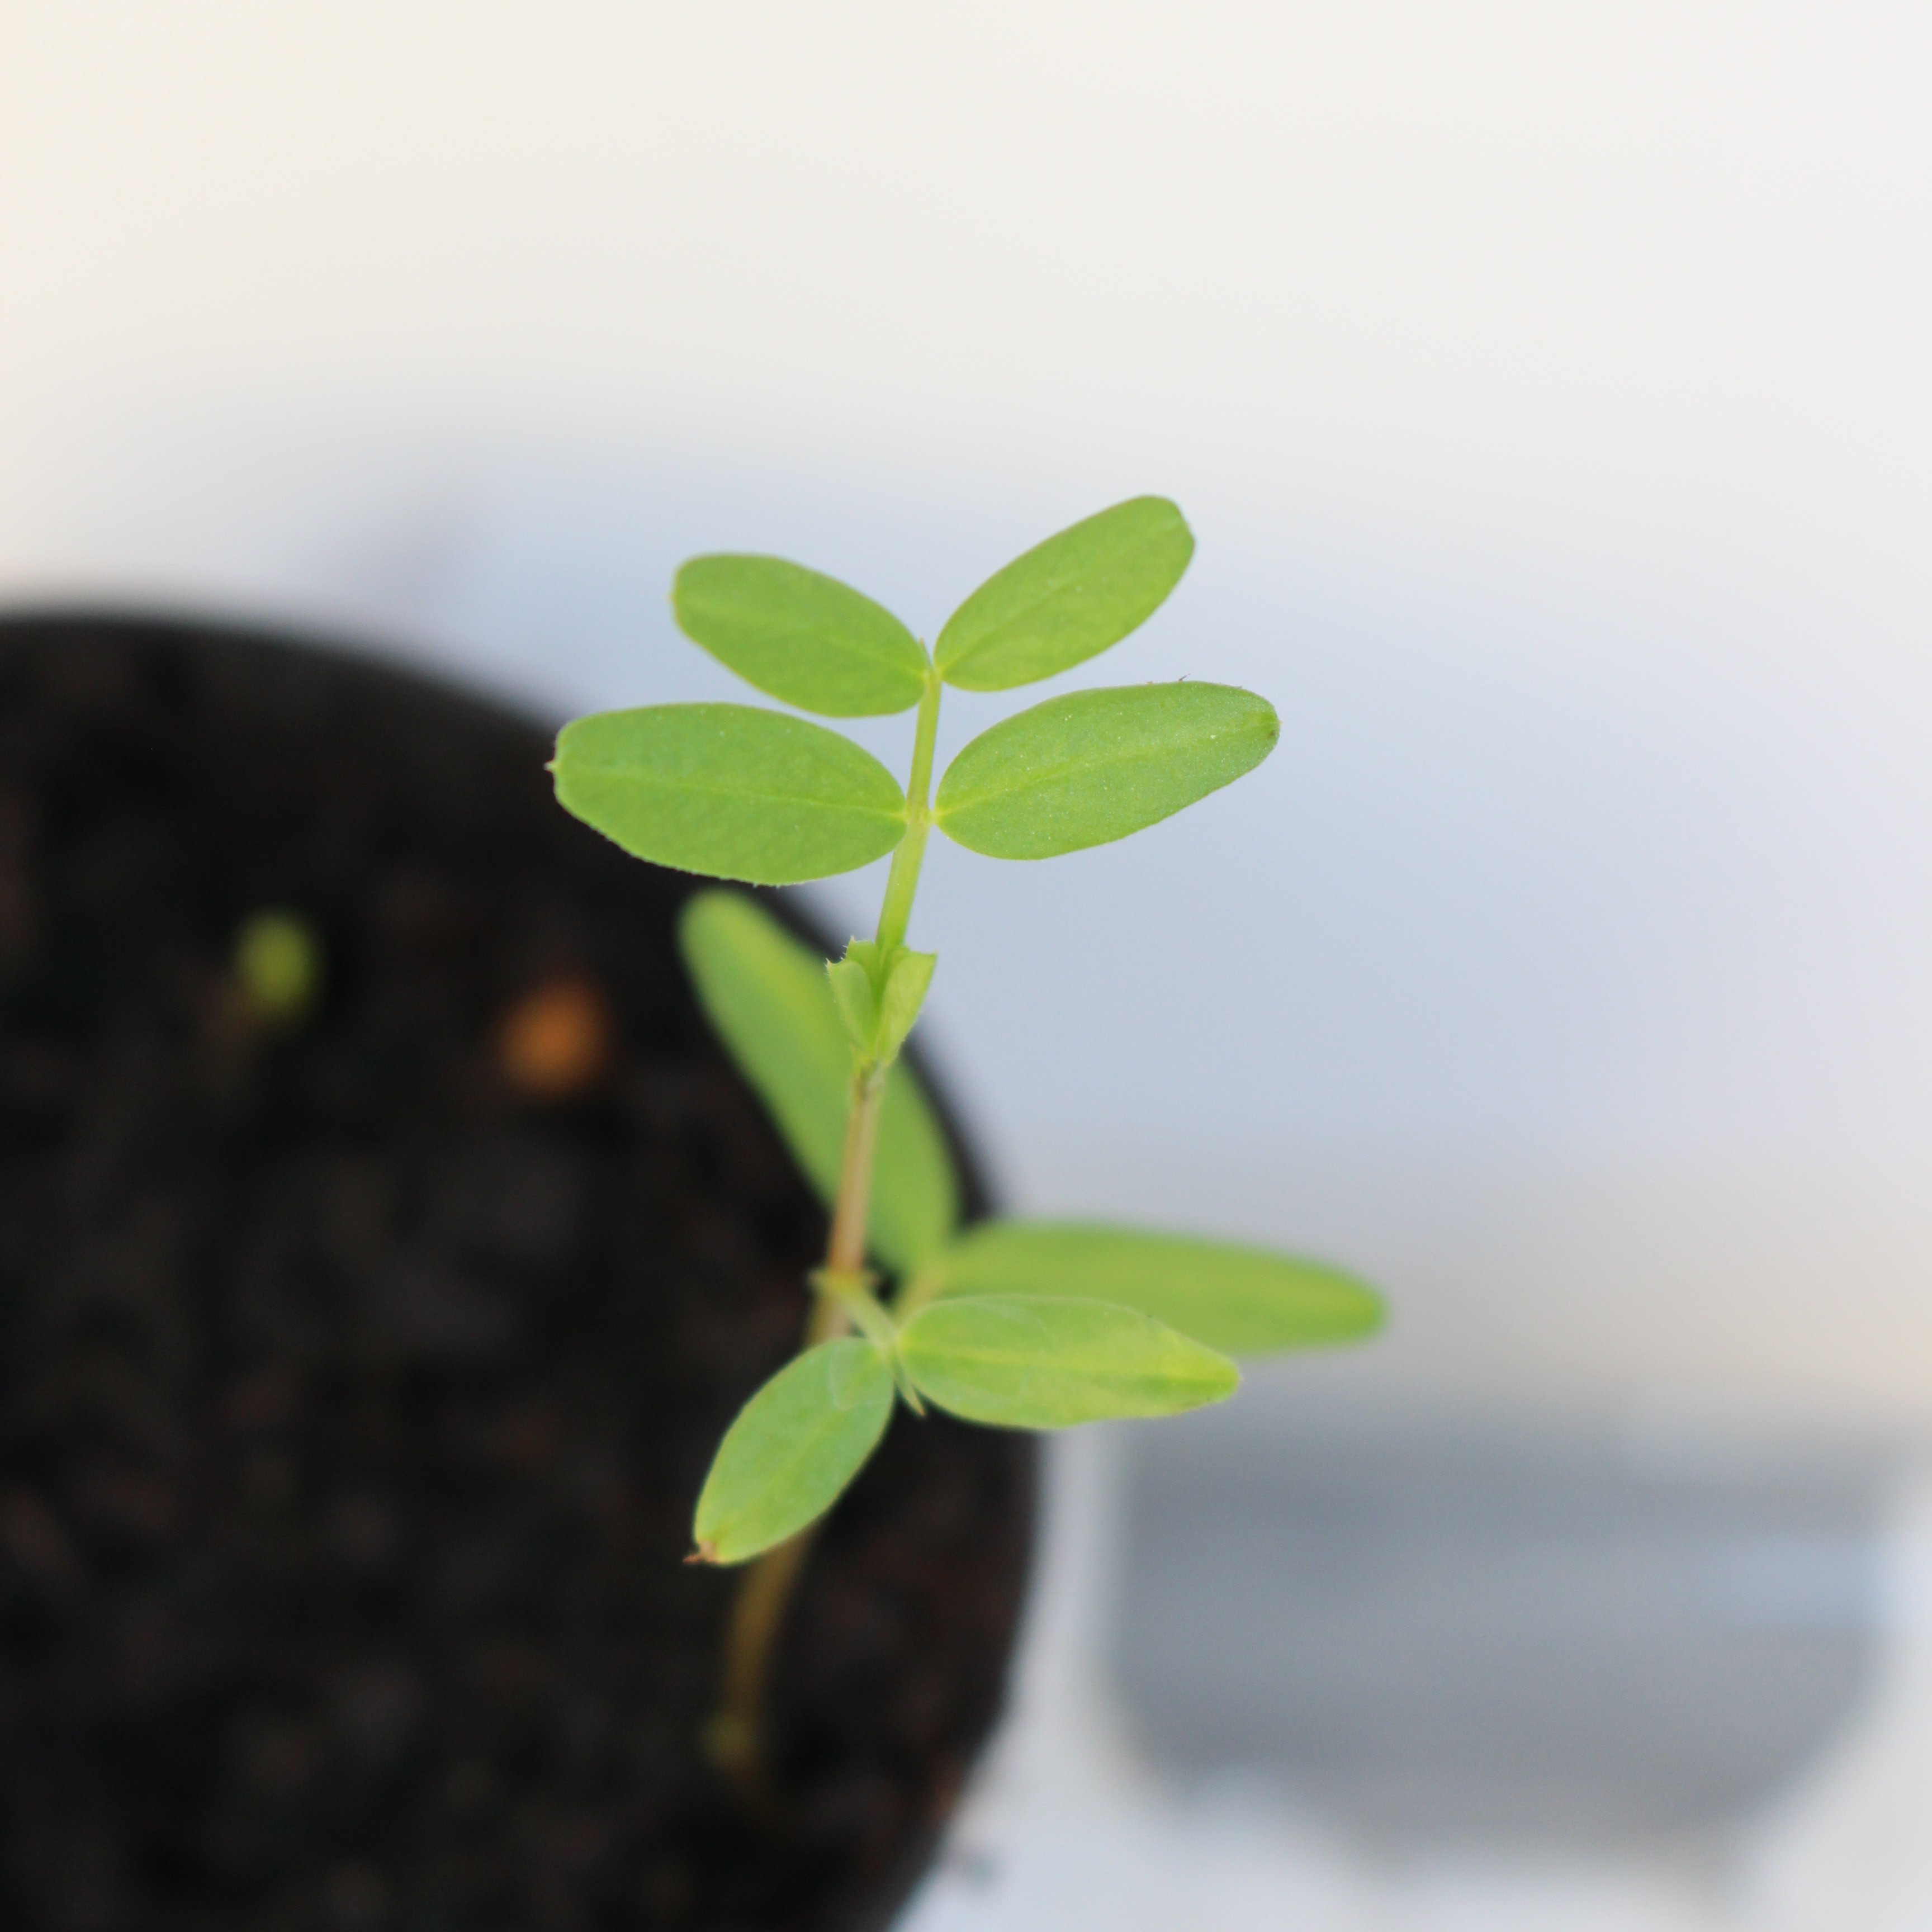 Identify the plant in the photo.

Vicia sativa
